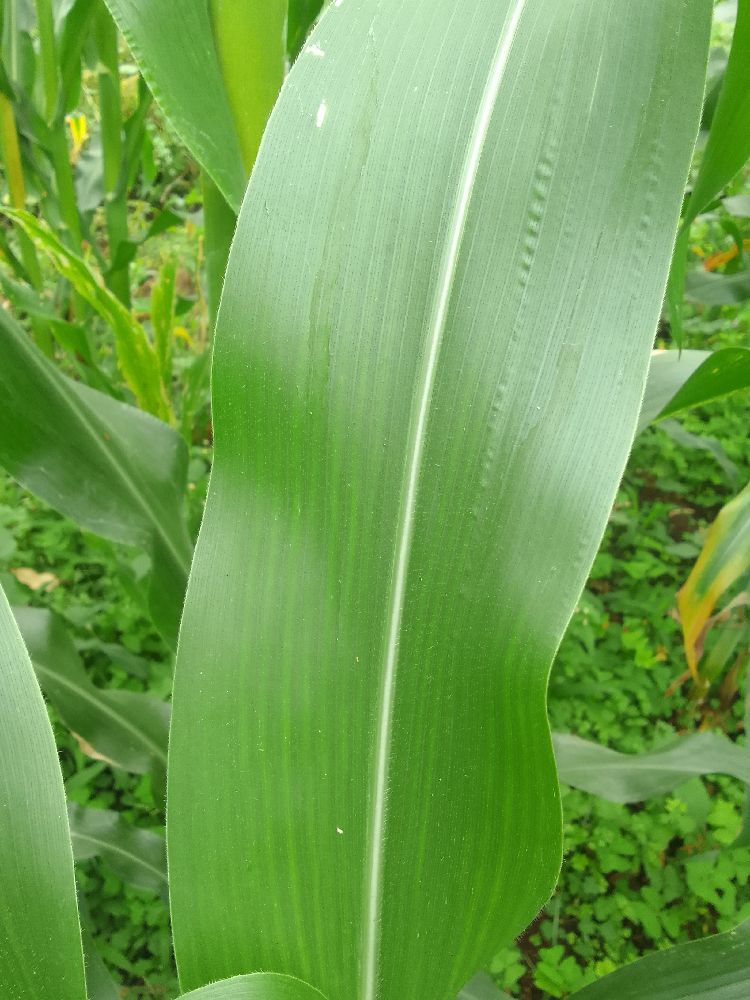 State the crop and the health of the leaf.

maize, healthy
